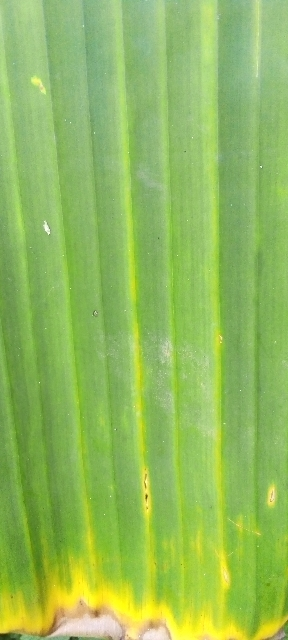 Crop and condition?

banana, fusarium wilt race 1
